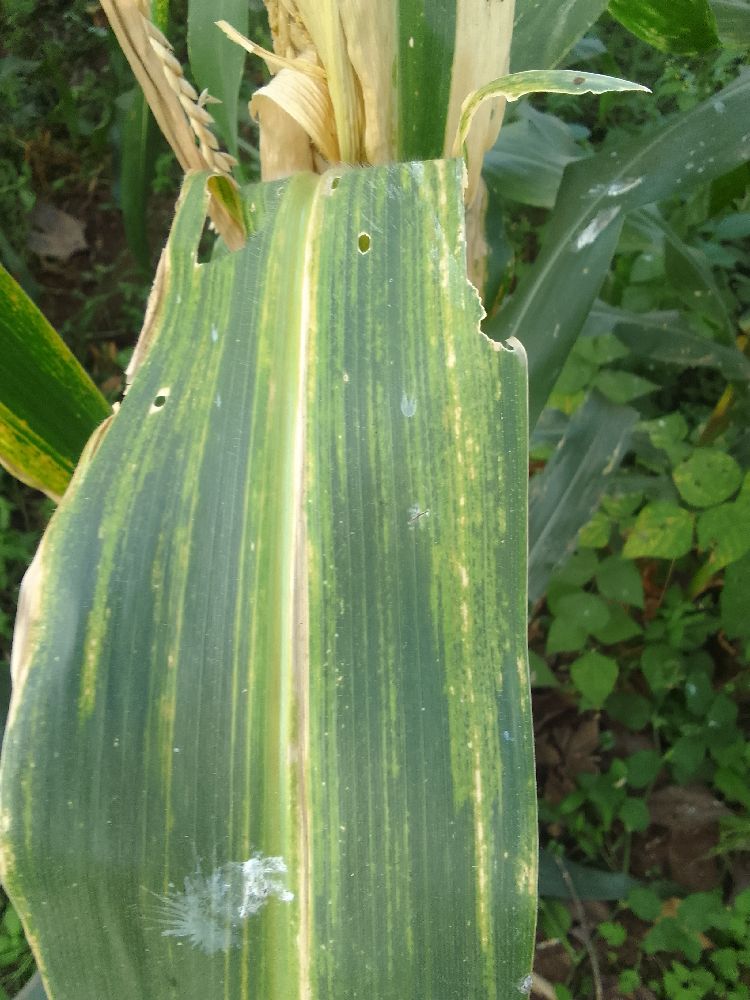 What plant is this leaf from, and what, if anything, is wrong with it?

maize, maize lethal necrosis
